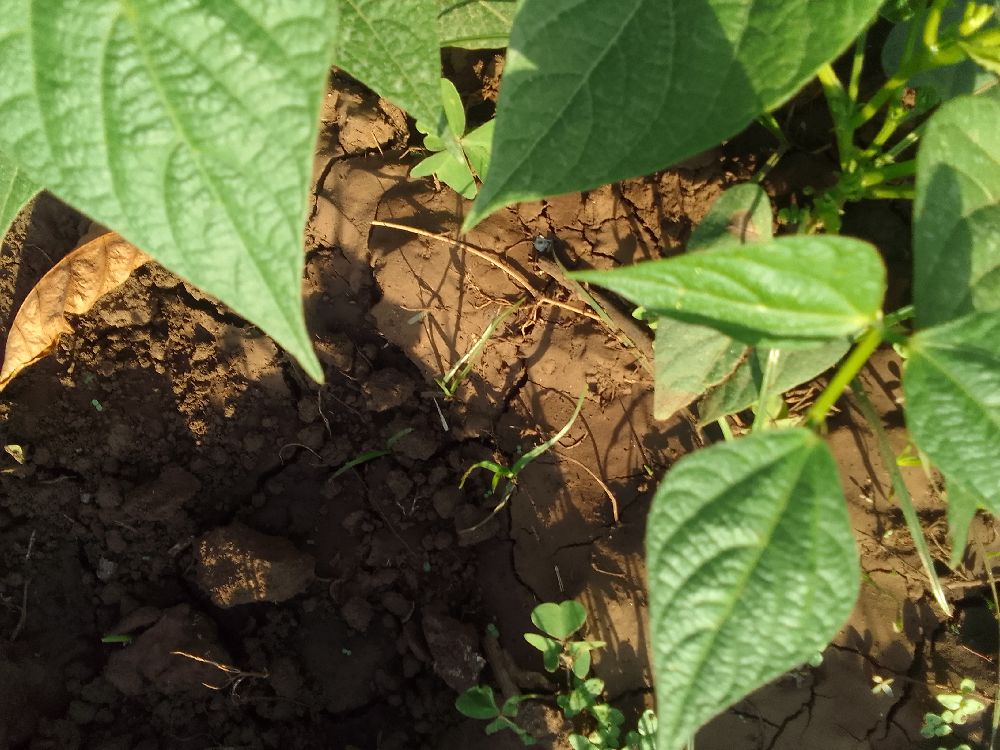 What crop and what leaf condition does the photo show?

common bean, healthy
